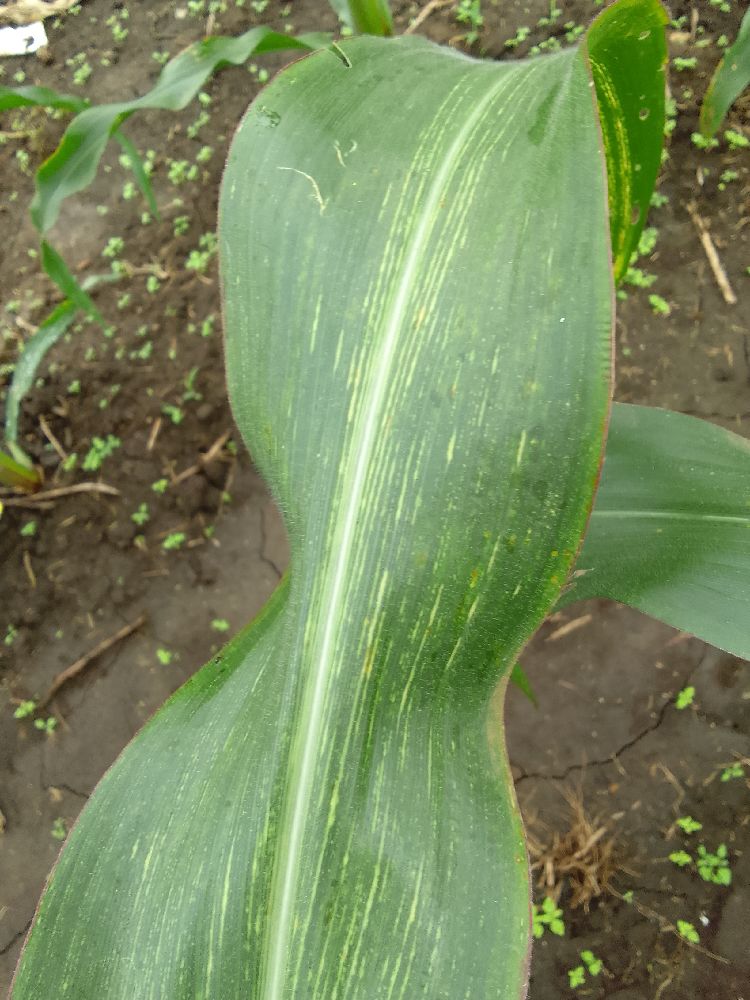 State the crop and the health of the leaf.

maize, maize streak virus
